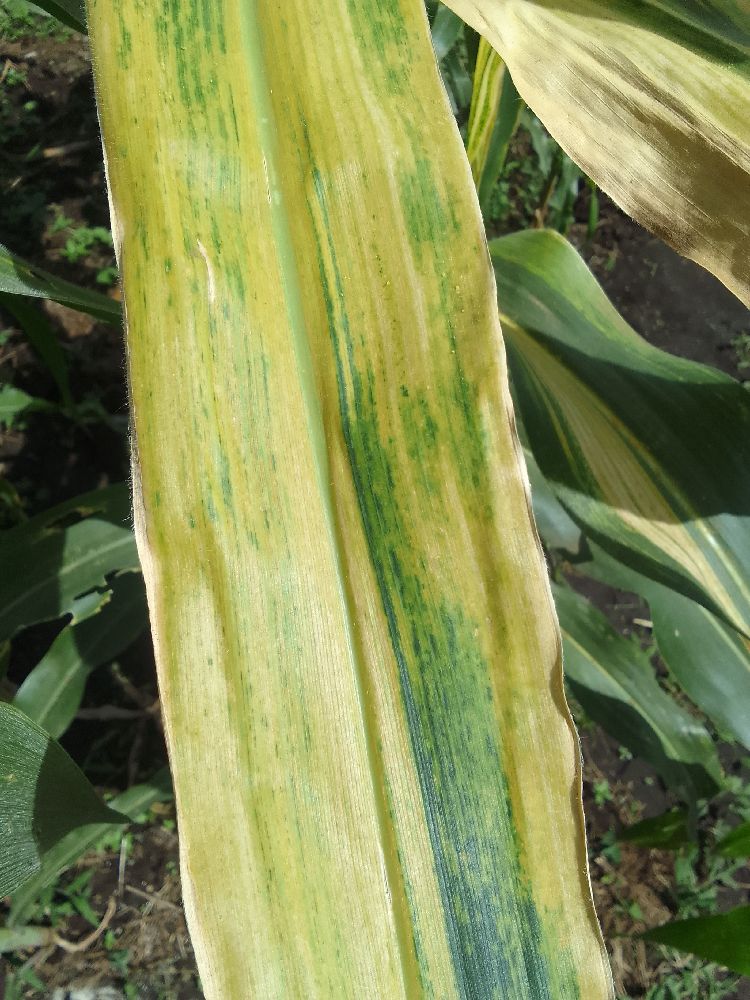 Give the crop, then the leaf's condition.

maize, maize lethal necrosis
